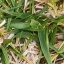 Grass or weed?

grass
